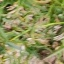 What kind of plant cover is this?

grass
